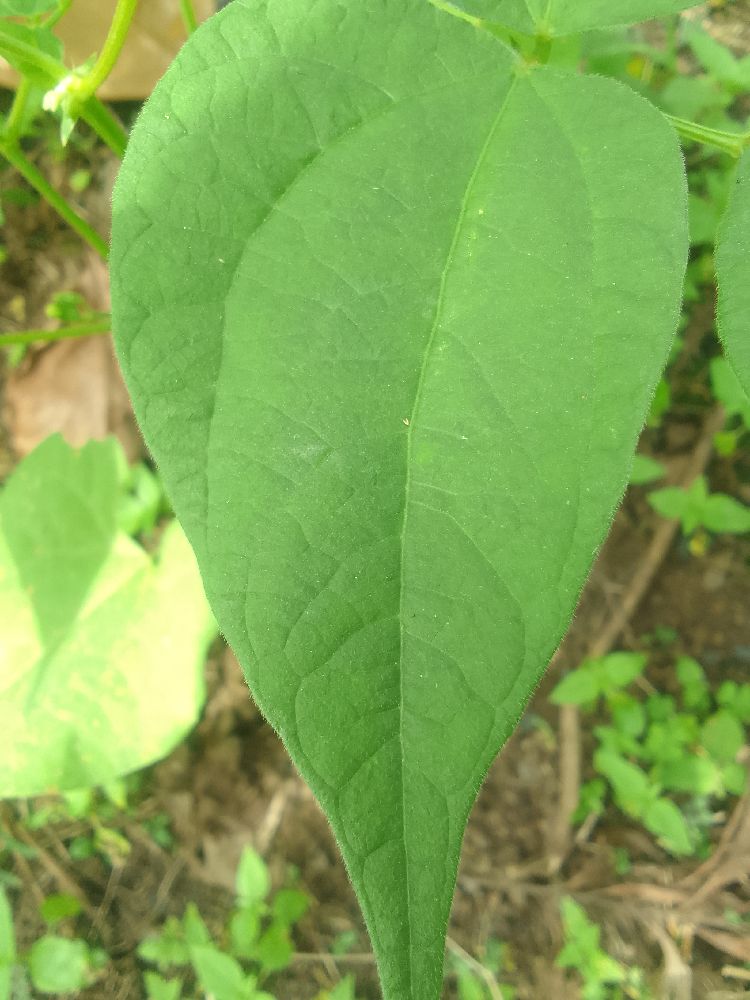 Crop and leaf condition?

common bean, healthy
